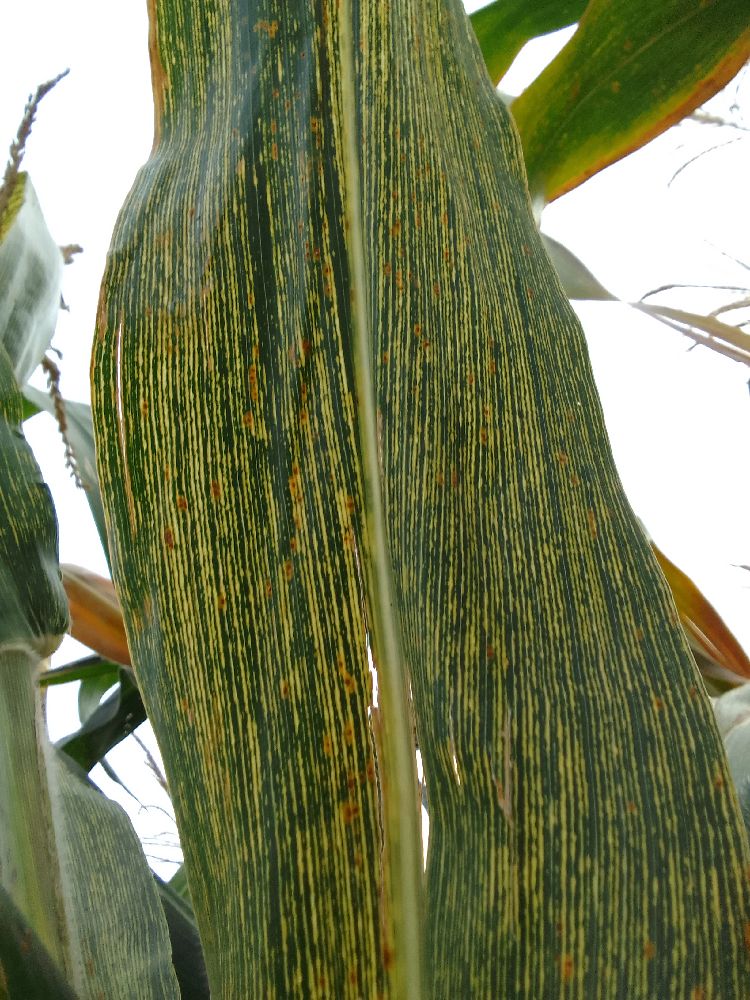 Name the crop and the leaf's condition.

maize, maize streak virus
